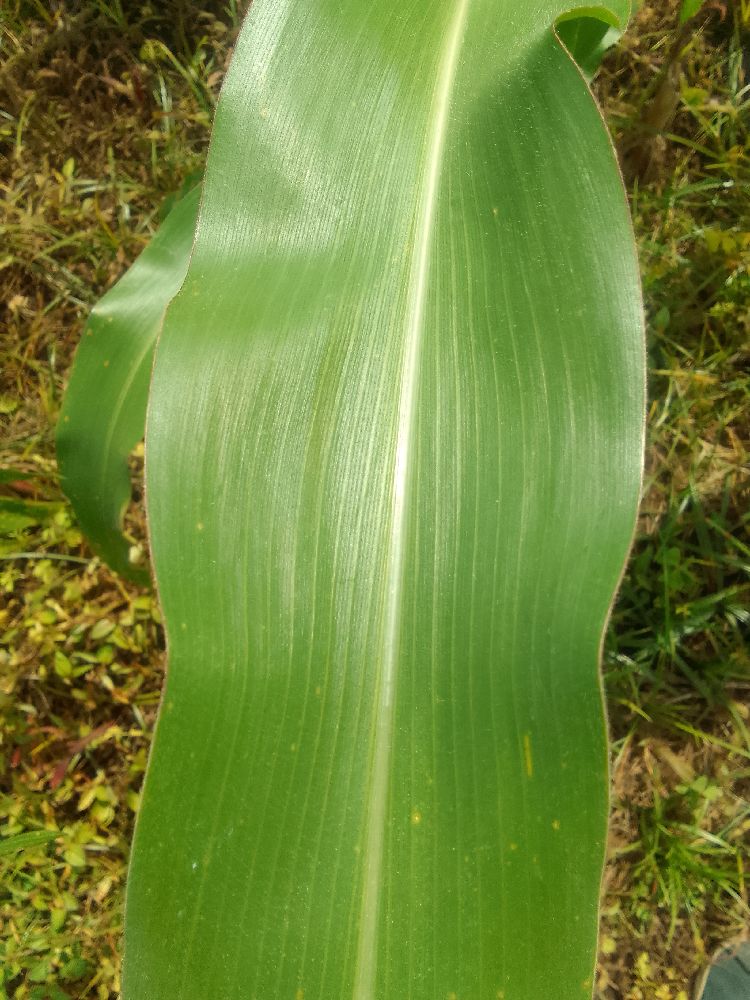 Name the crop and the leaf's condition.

maize, healthy
